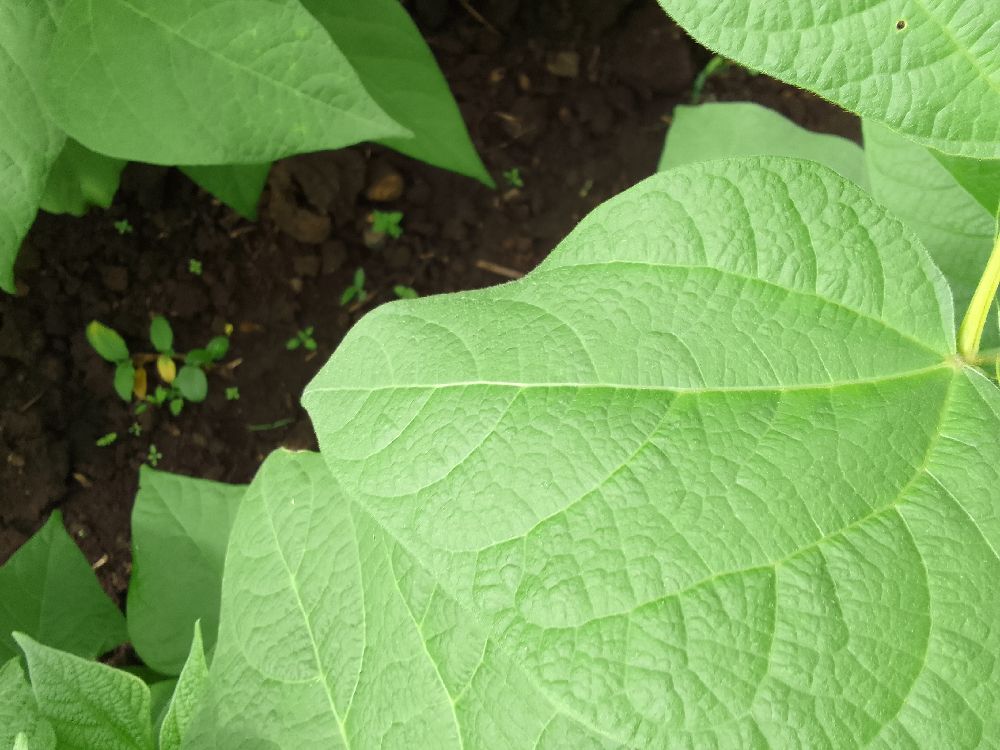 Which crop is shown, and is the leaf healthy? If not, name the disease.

common bean, healthy
